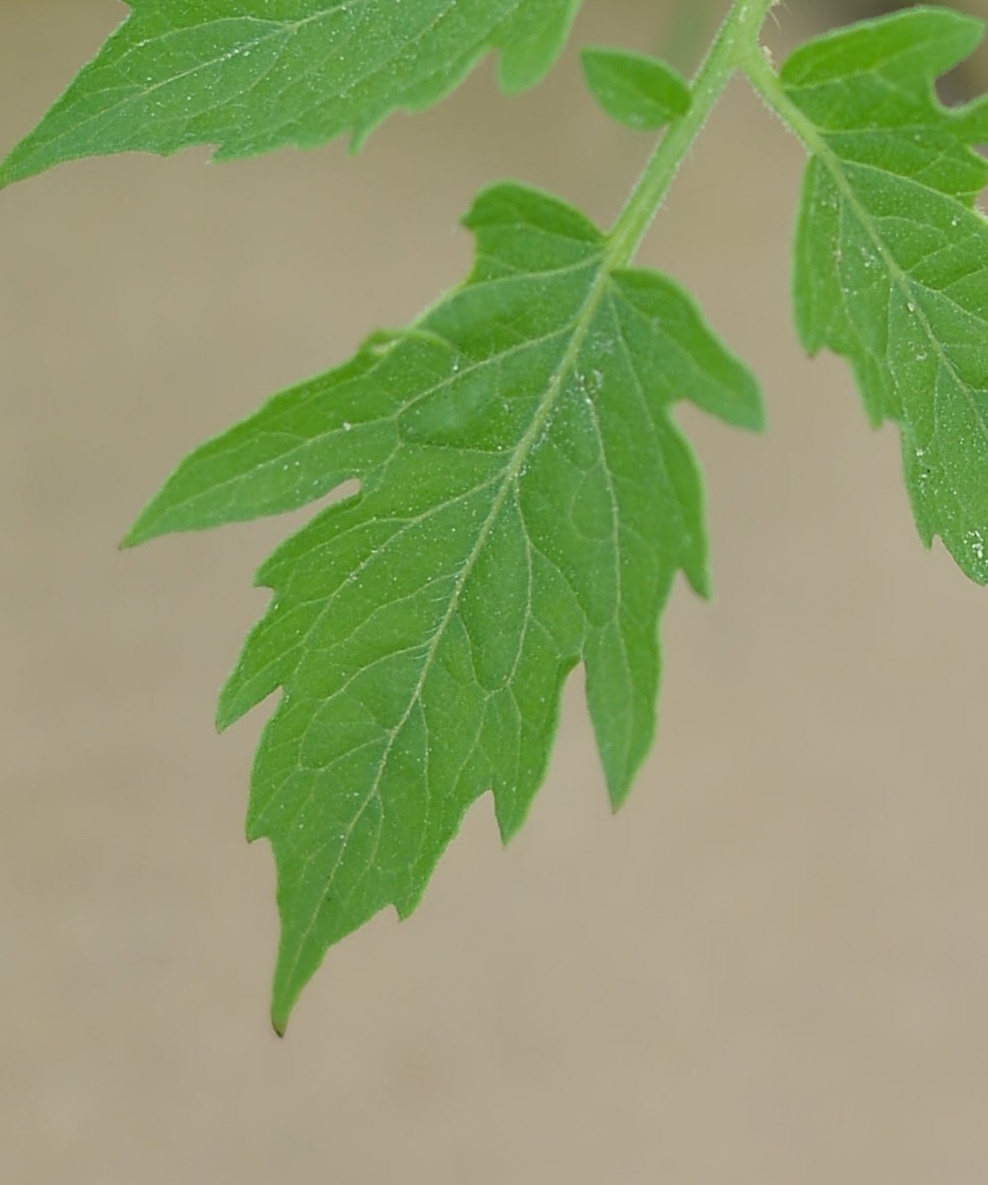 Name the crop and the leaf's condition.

tomato, healthy
